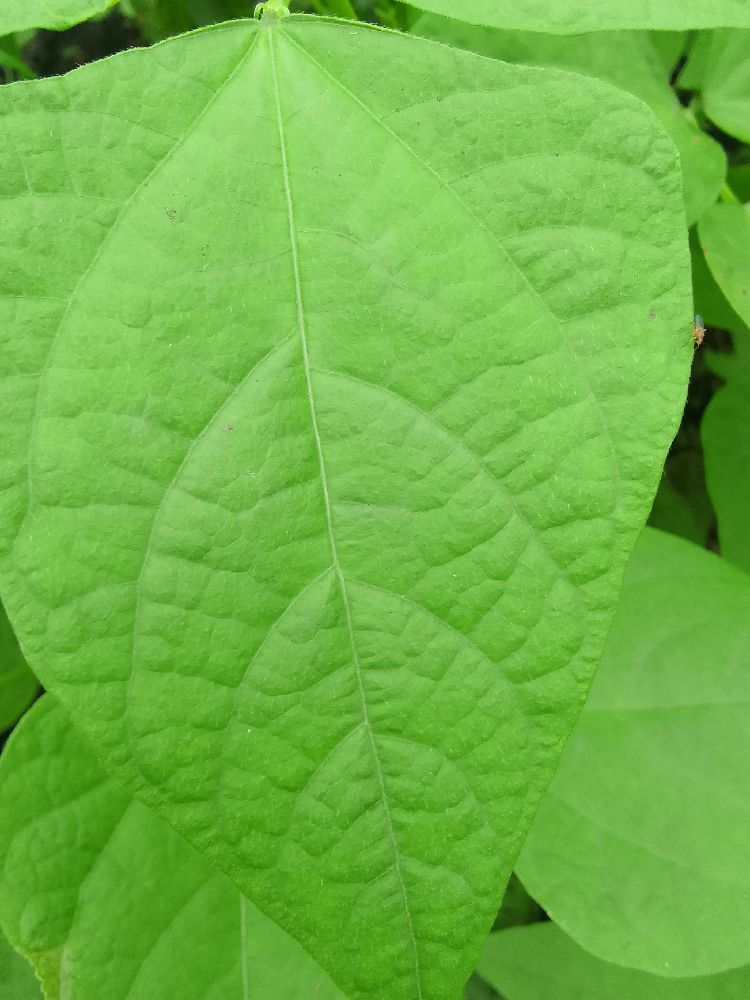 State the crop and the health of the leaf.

common bean, healthy
